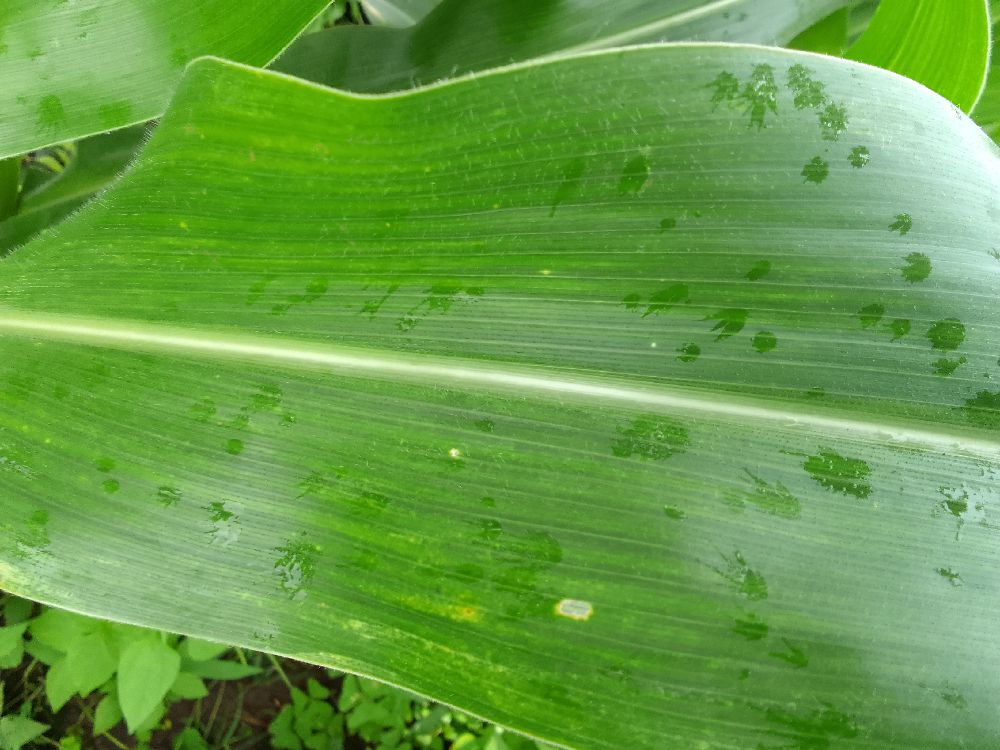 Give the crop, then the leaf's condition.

maize, healthy
